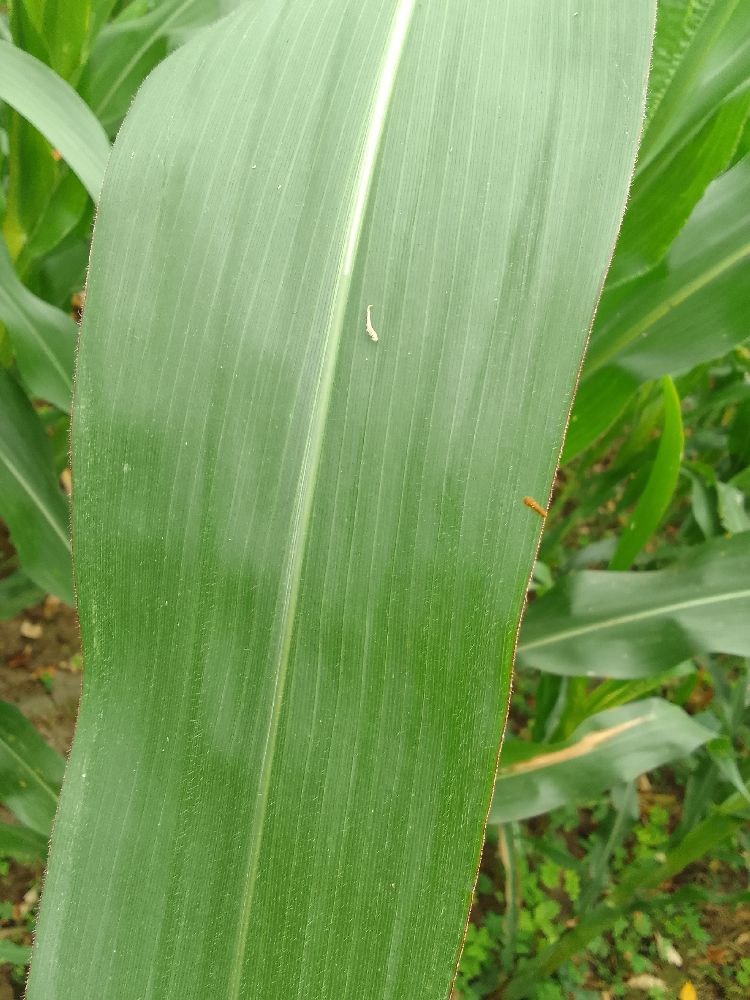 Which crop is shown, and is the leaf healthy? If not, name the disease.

maize, healthy
